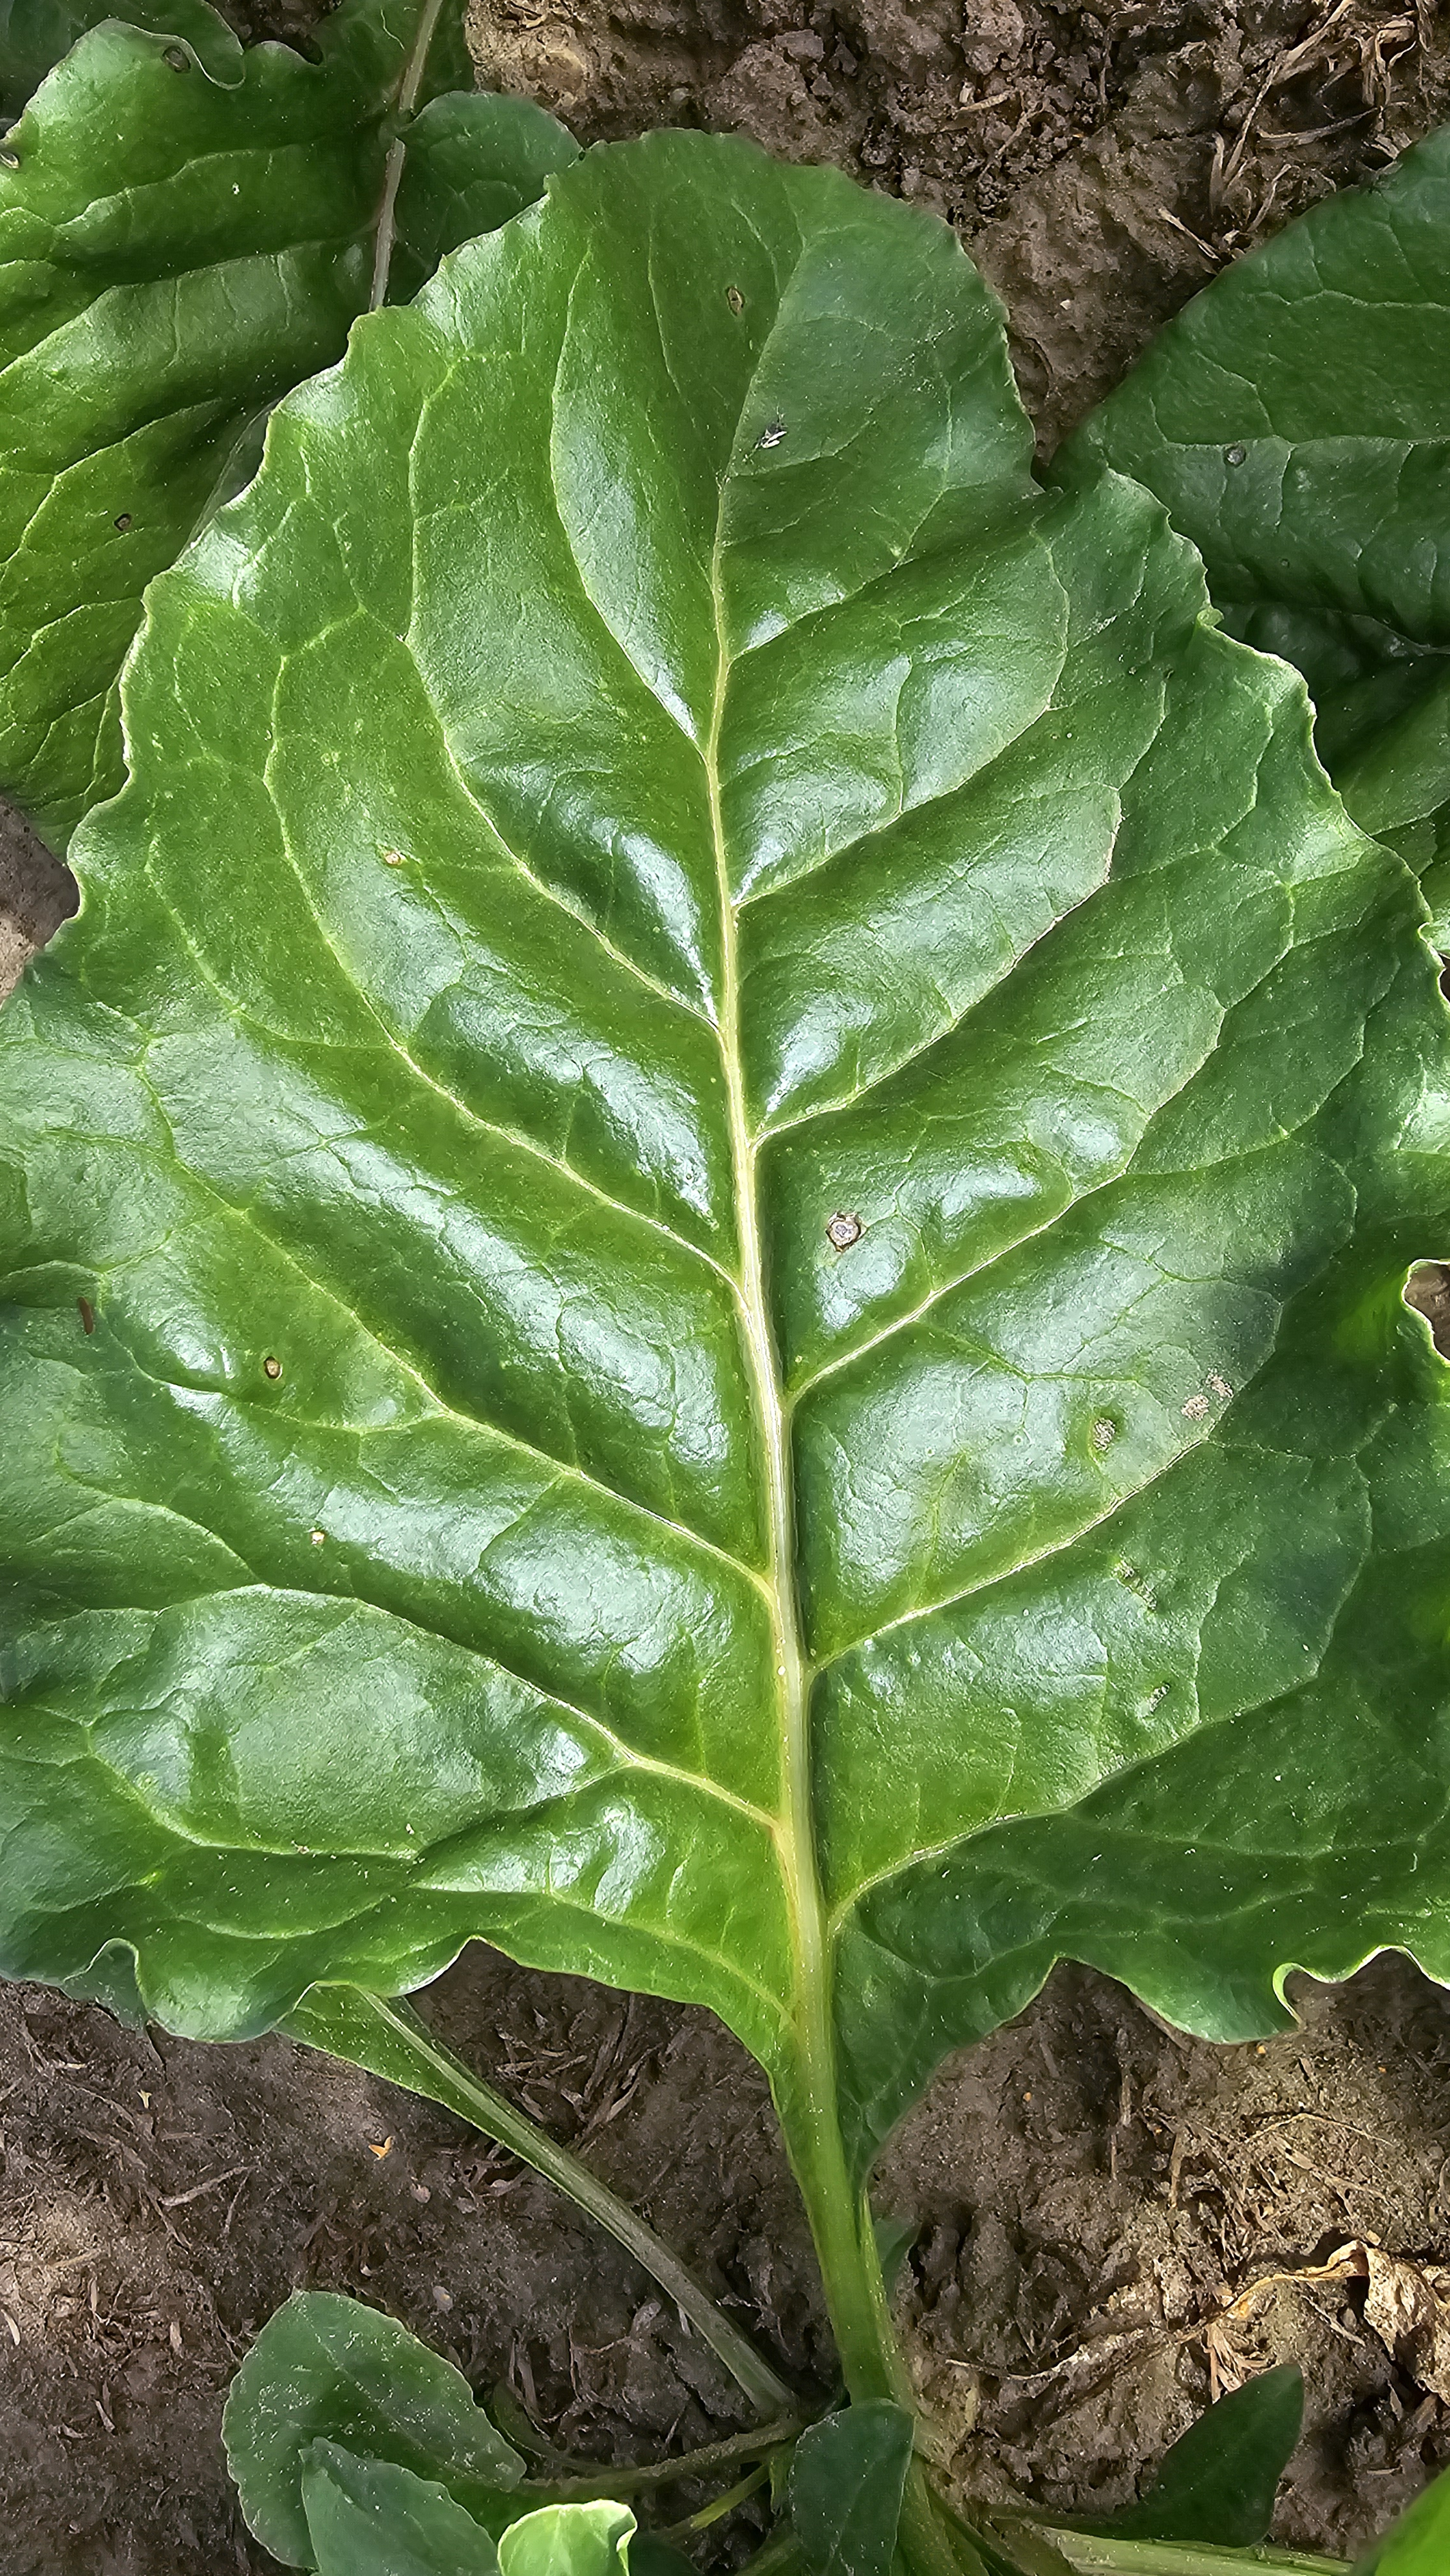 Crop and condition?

beet, cercospora
